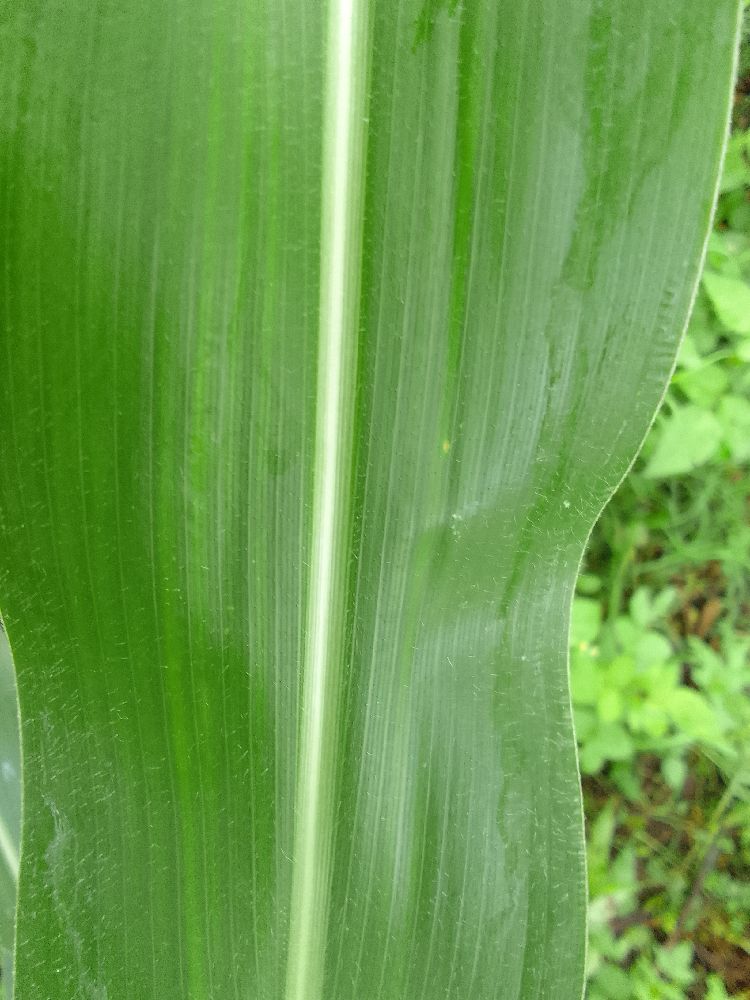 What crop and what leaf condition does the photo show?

maize, healthy
